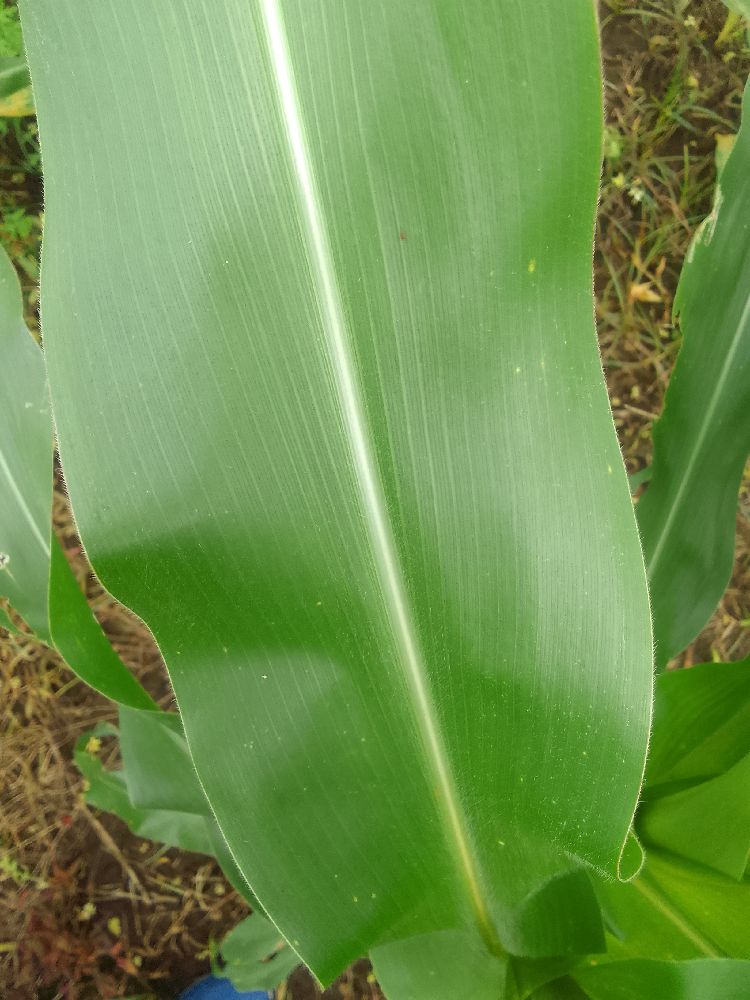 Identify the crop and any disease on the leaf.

maize, healthy
